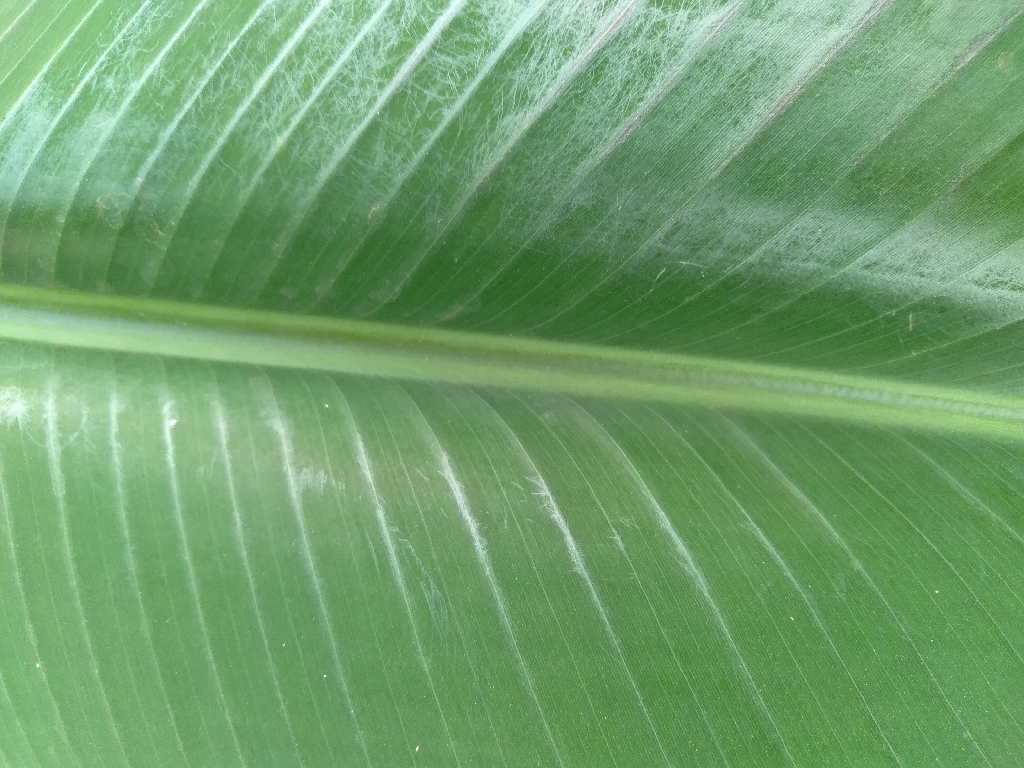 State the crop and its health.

banana, healthy
